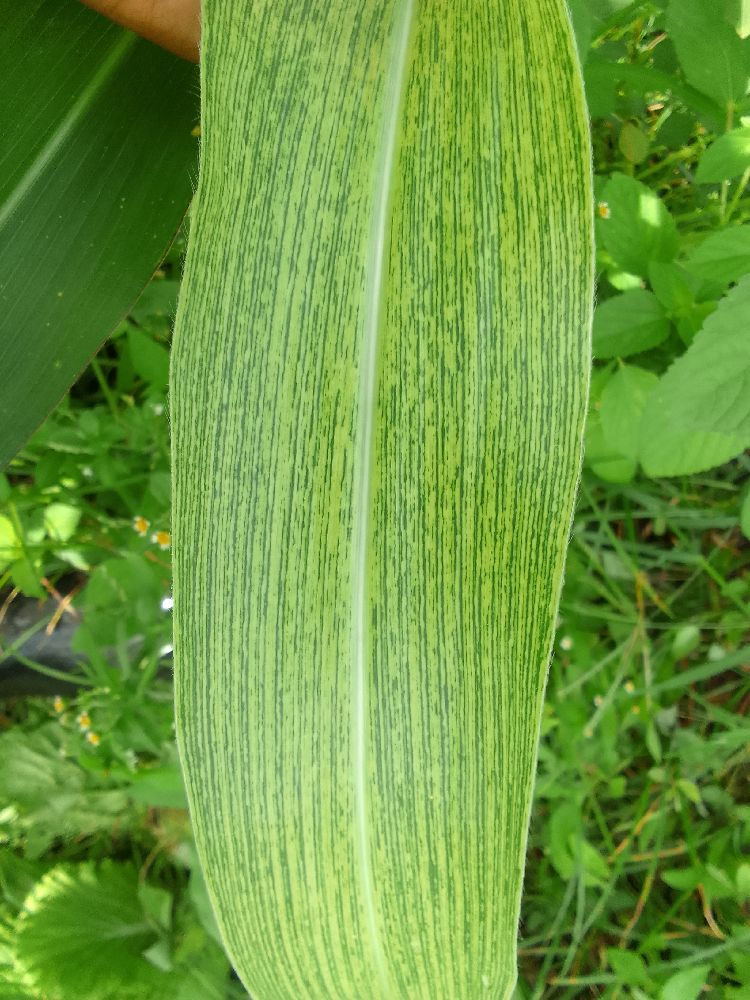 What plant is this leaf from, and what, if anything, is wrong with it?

maize, maize streak virus
